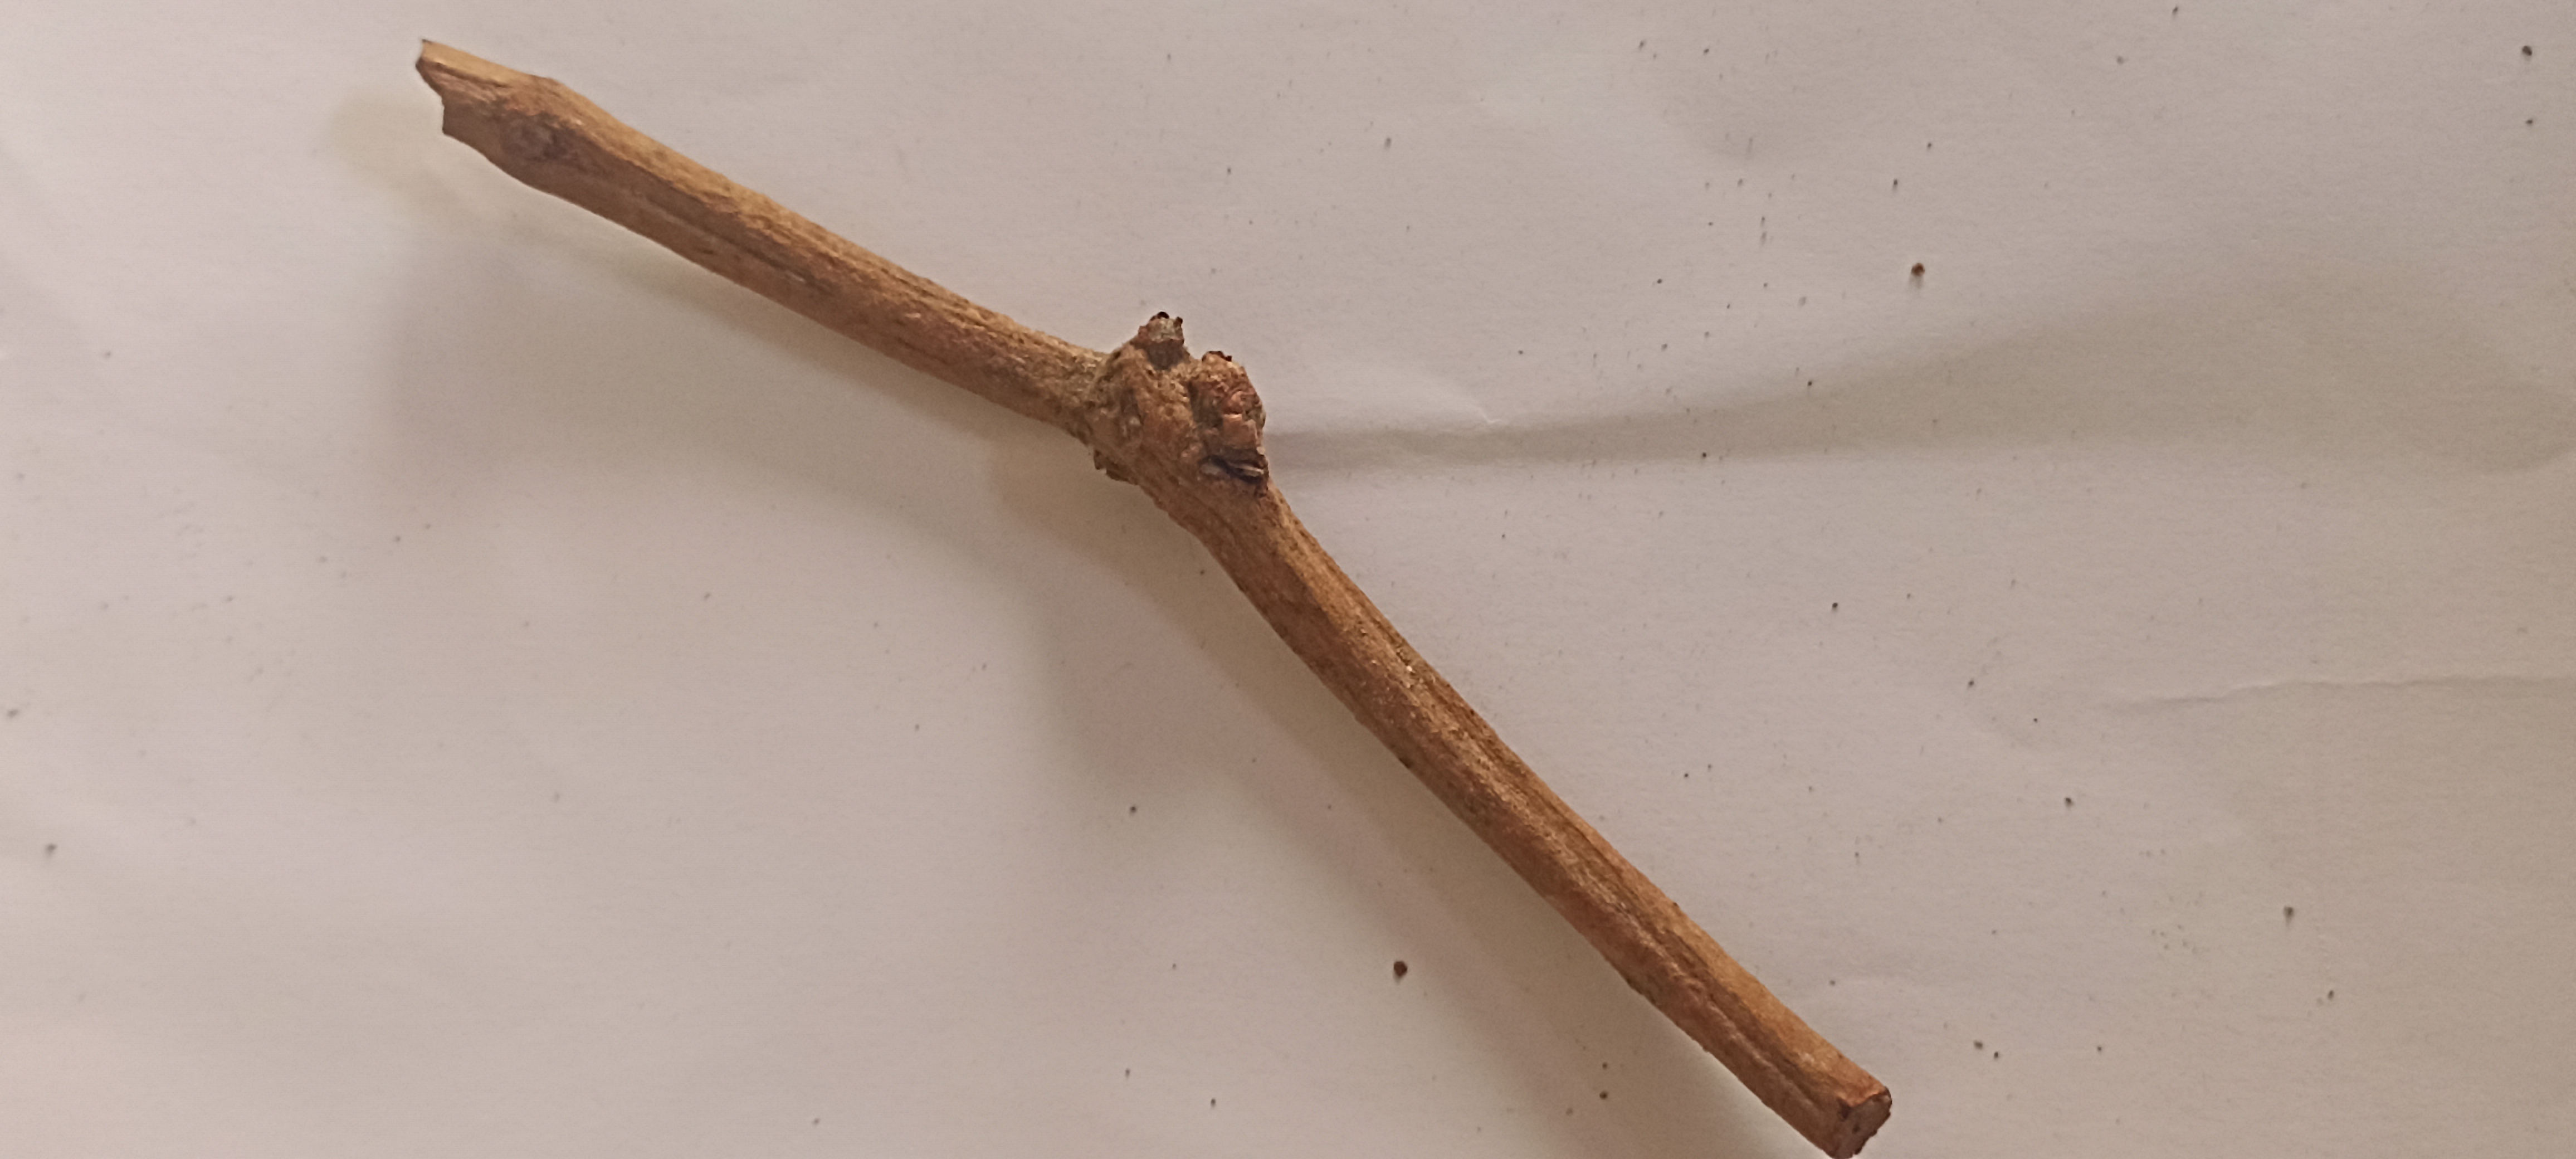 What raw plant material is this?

manjistha
